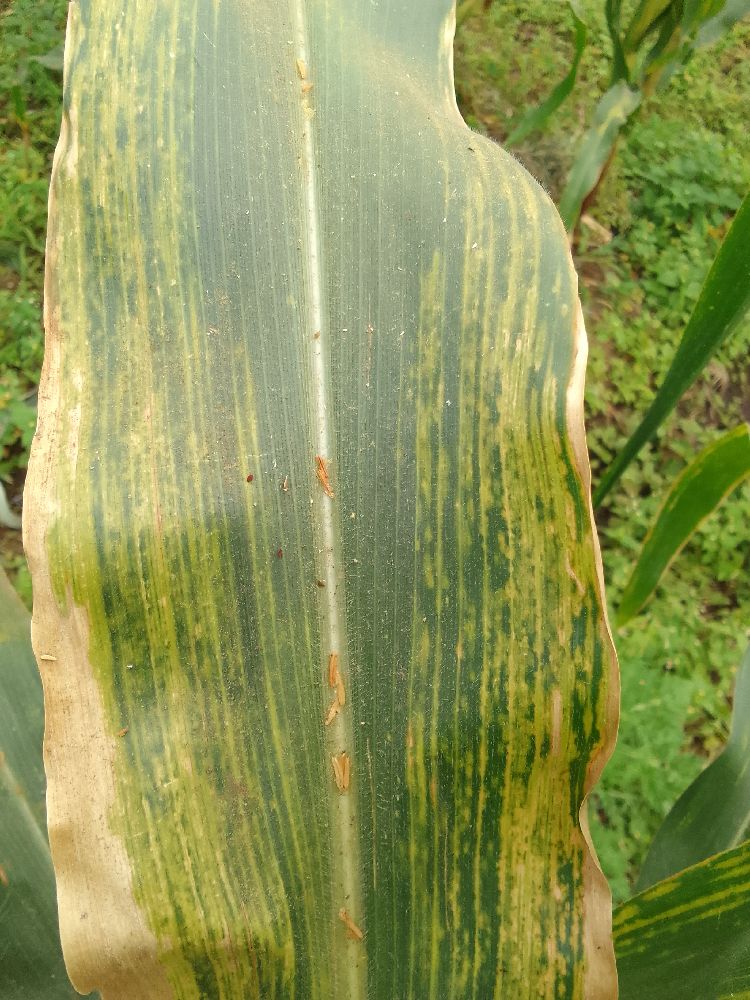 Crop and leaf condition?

maize, maize lethal necrosis
